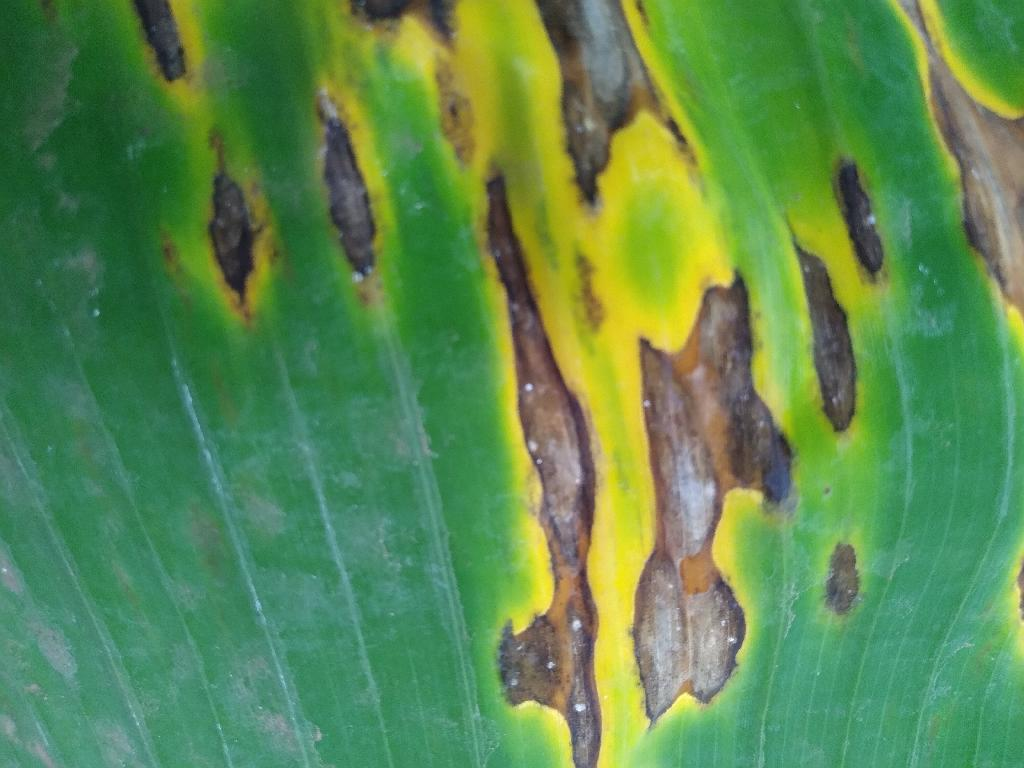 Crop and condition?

banana, black sigatoka
